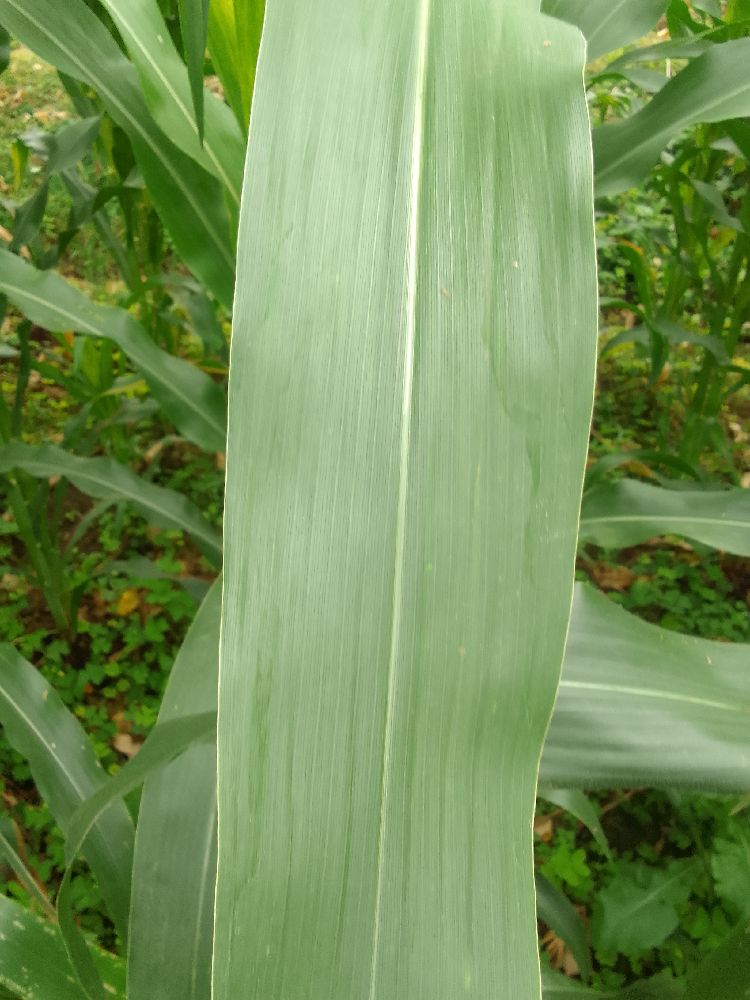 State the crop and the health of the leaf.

maize, healthy
